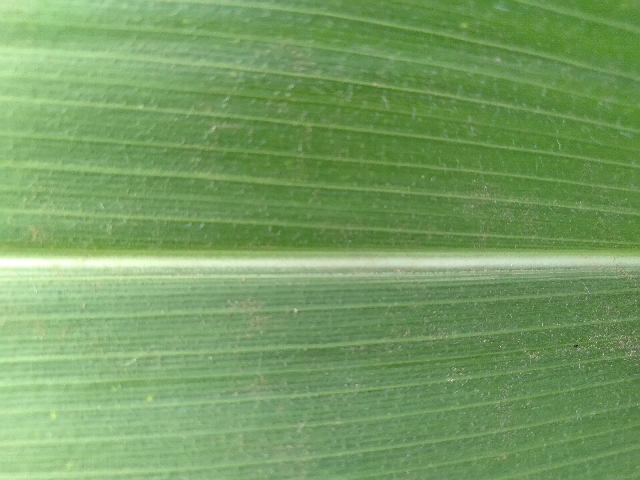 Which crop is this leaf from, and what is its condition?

maize, healthy
